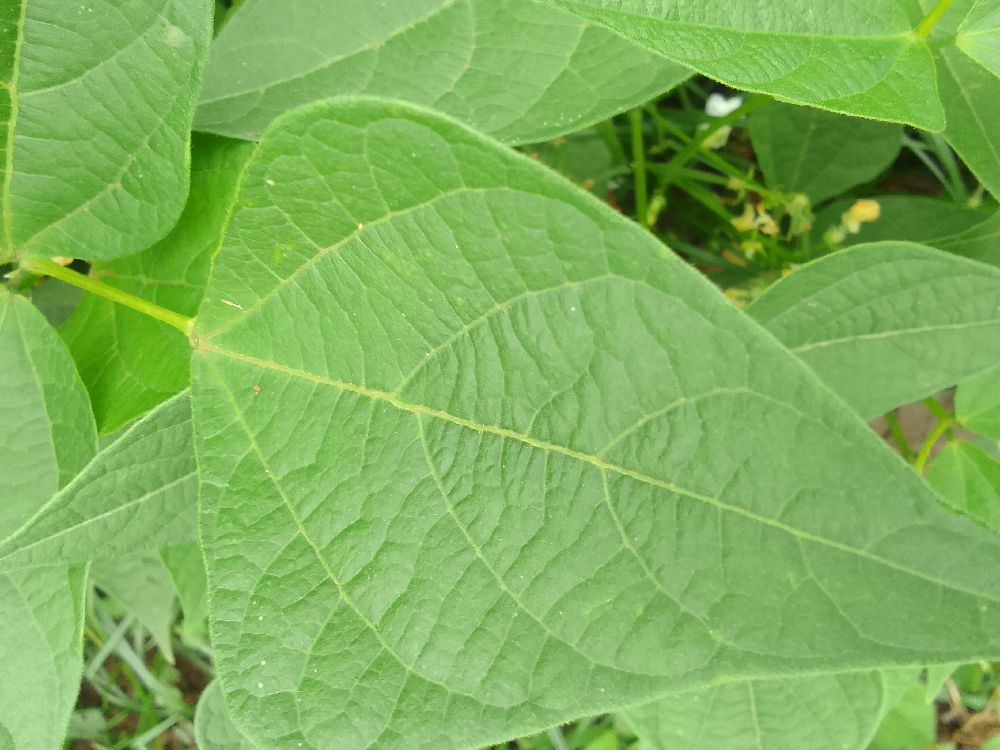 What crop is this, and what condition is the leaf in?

common bean, healthy
